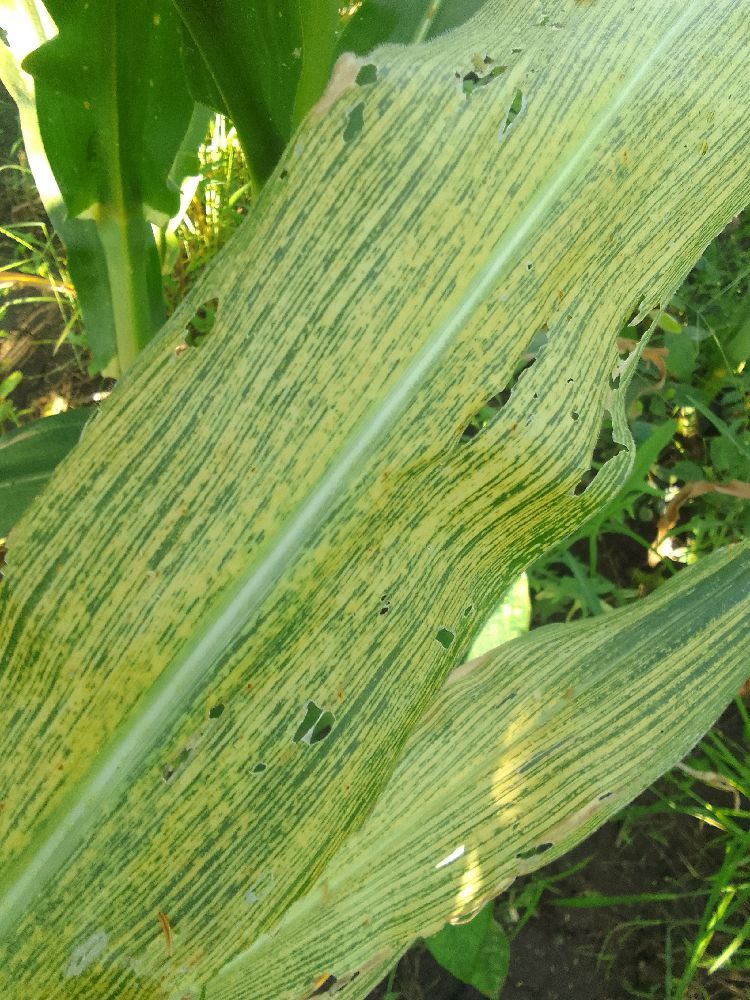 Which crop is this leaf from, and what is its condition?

maize, maize streak virus
